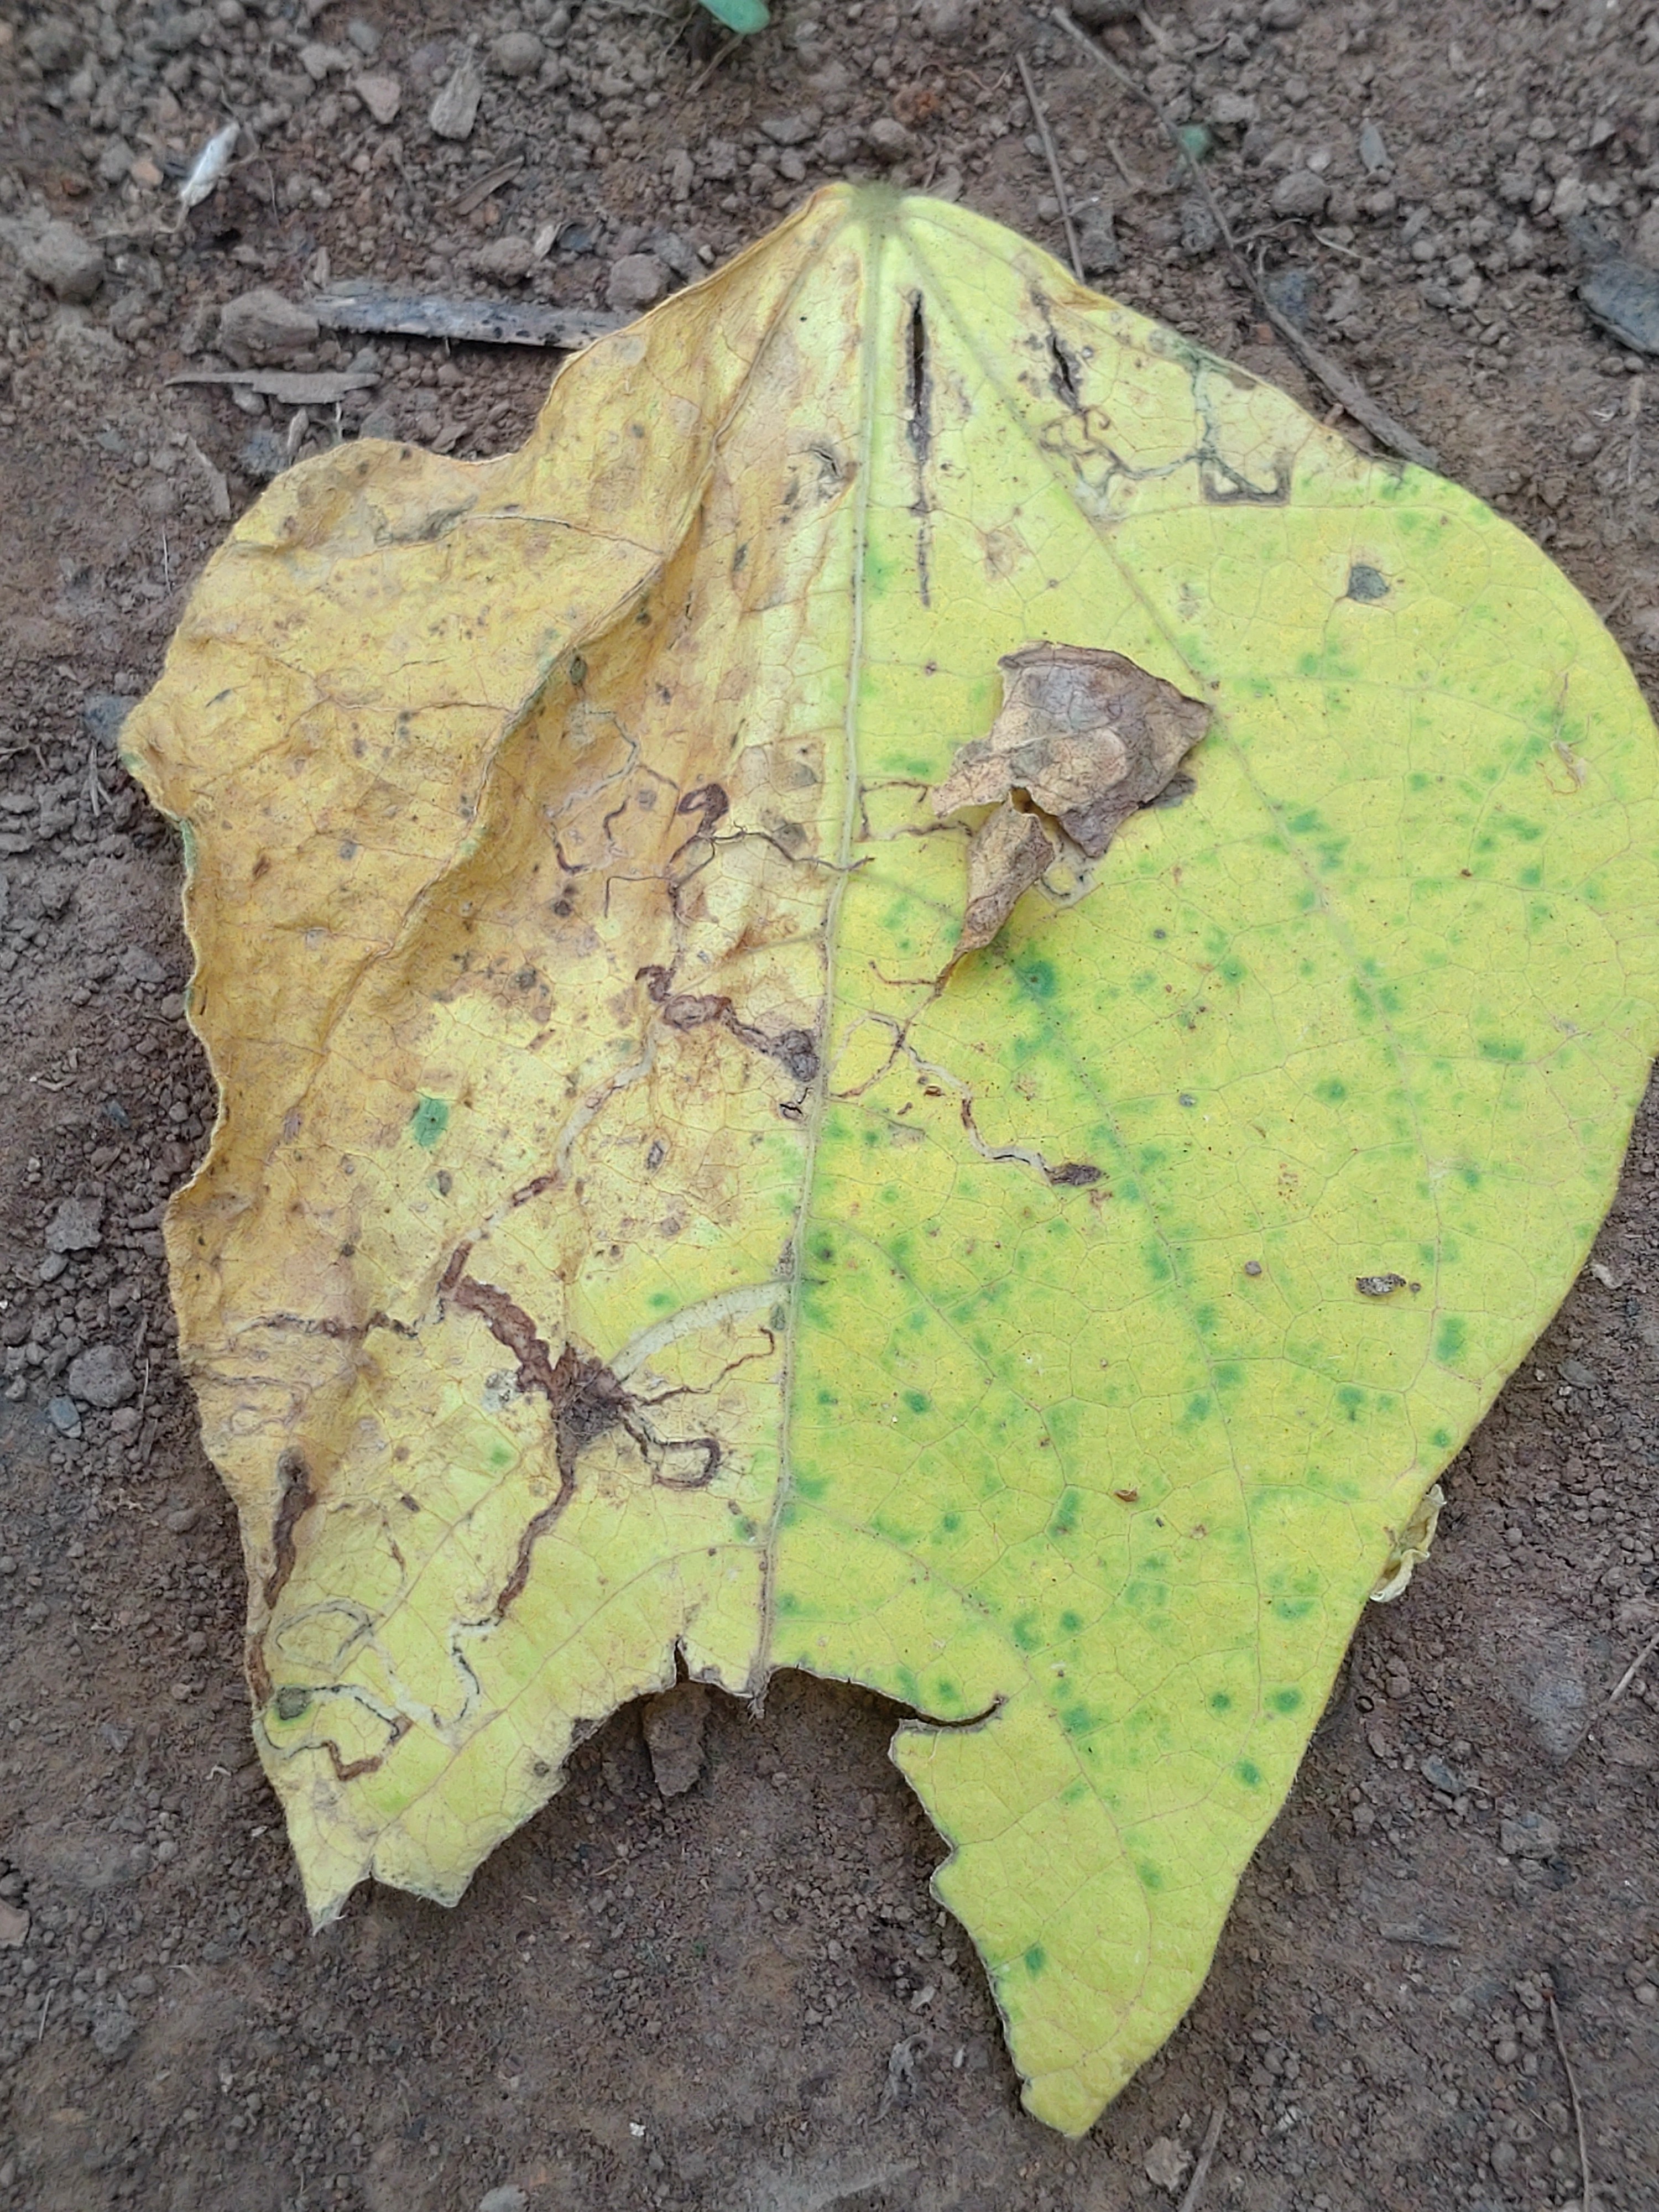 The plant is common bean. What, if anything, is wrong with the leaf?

anthracnose
